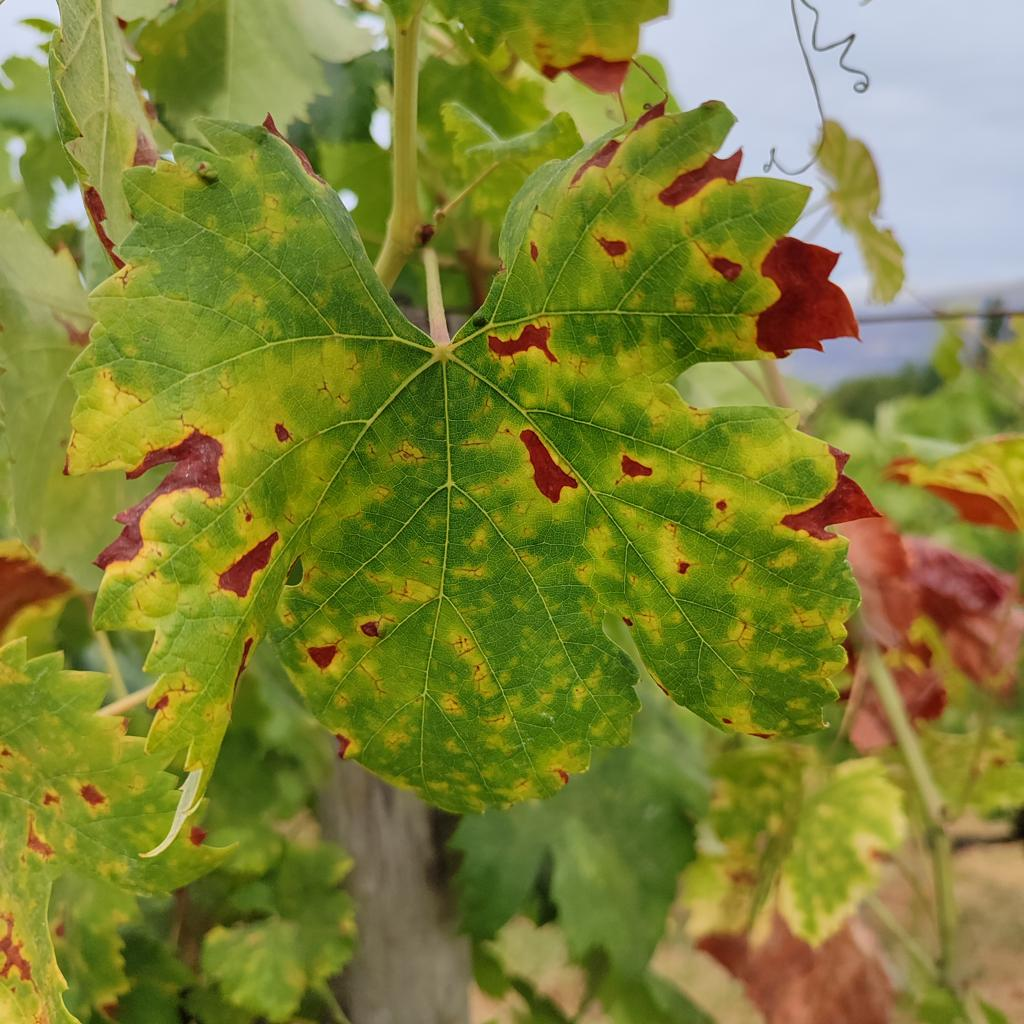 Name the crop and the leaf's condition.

grapevine, esca complex
